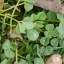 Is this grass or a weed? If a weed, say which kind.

unstructured weed
